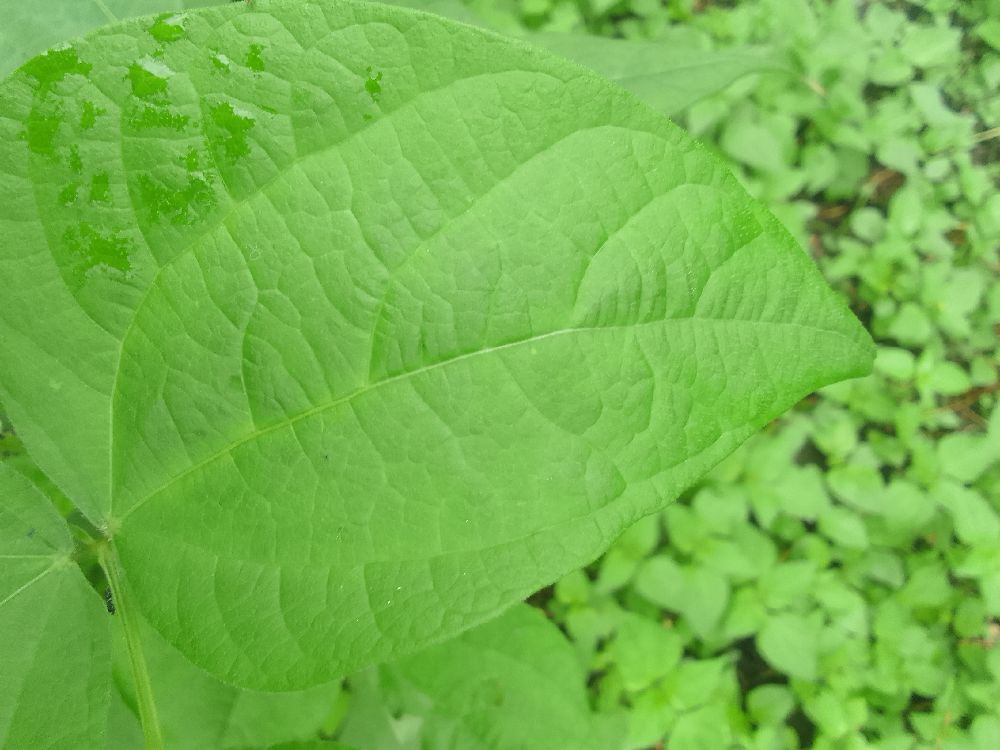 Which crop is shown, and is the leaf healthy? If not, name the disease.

common bean, healthy
